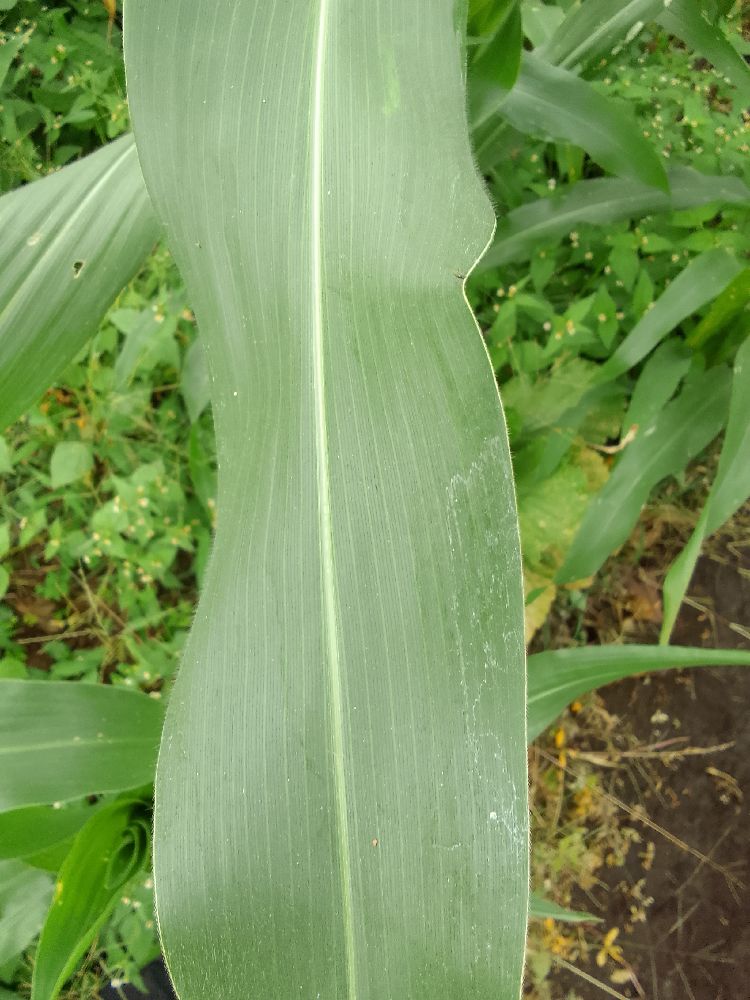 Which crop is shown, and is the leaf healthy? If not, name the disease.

maize, healthy
